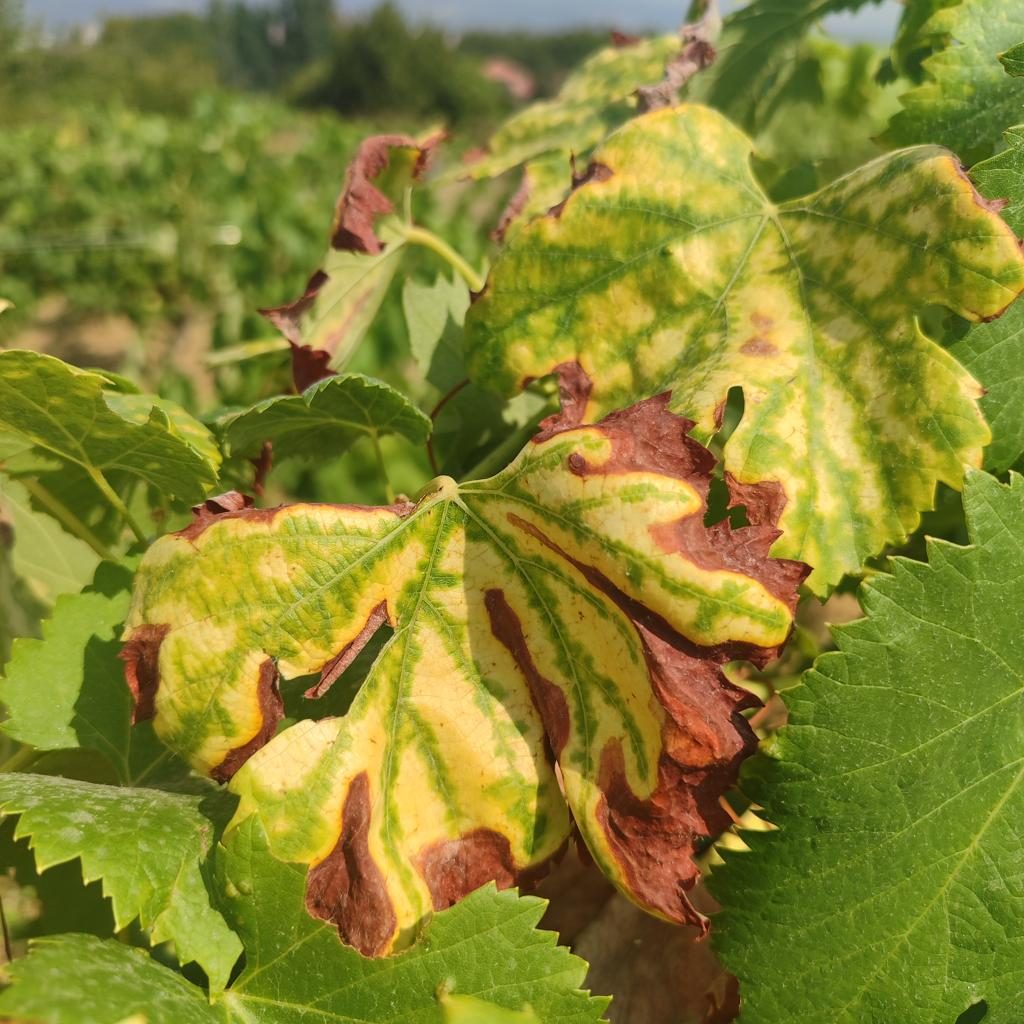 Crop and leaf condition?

grapevine, esca complex
